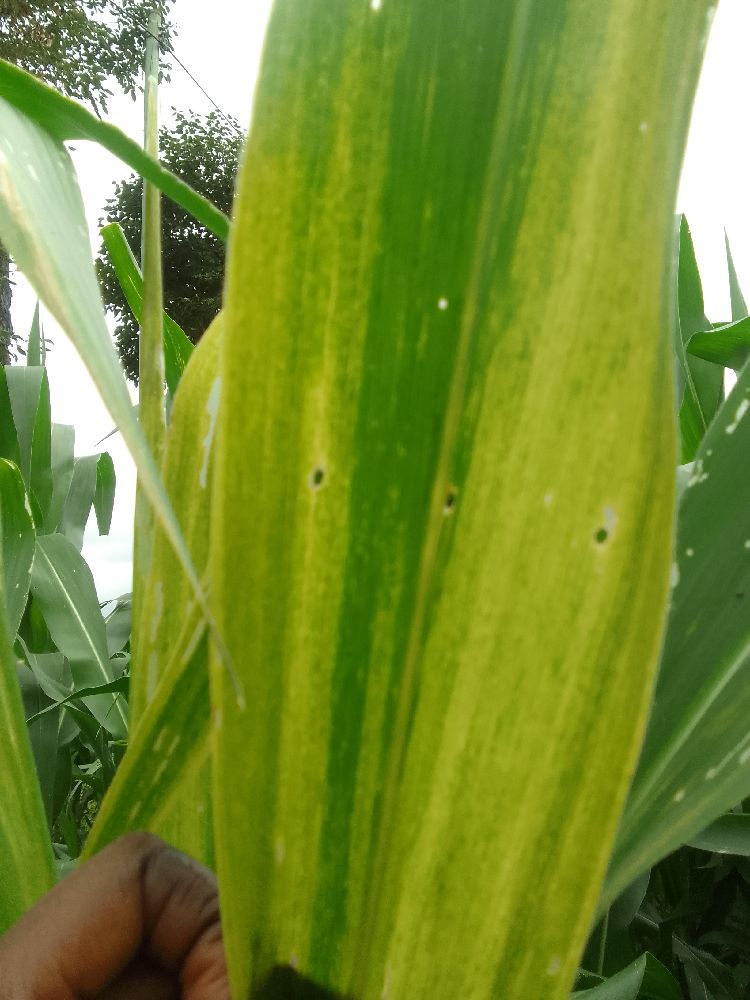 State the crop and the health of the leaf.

maize, maize lethal necrosis
